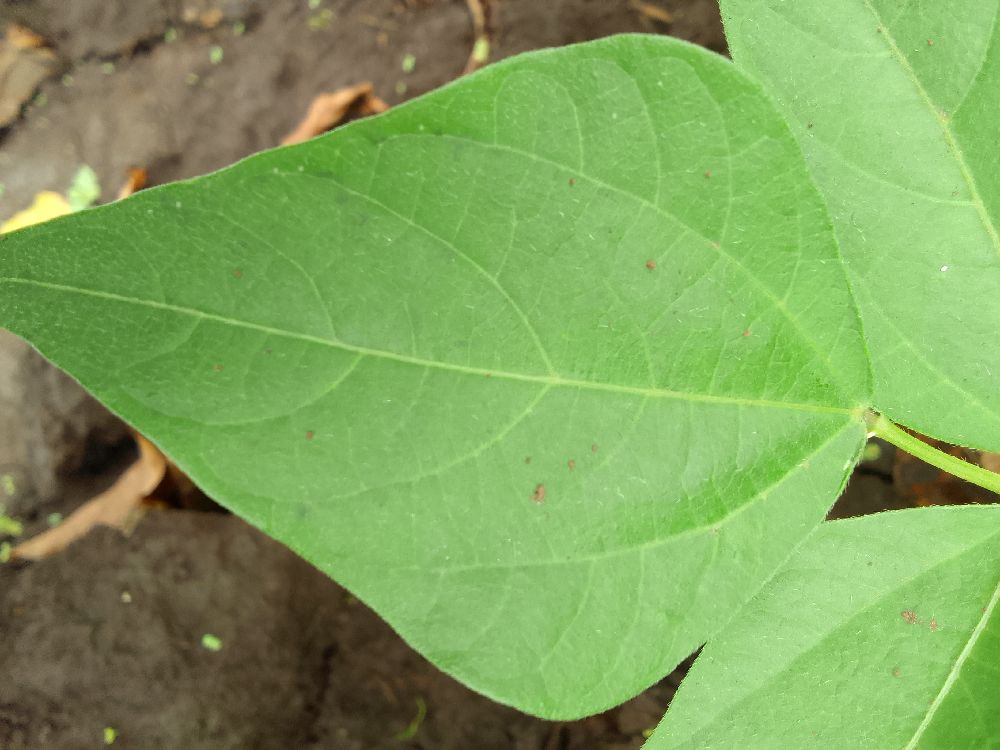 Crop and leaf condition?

common bean, healthy
